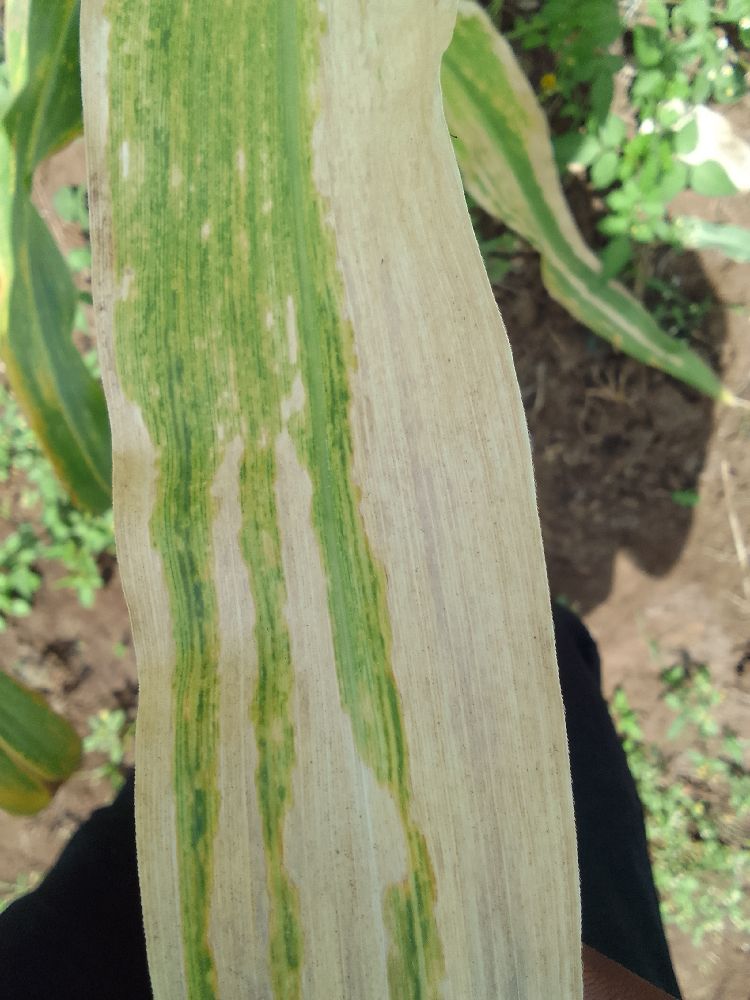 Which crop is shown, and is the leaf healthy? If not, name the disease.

maize, maize lethal necrosis
